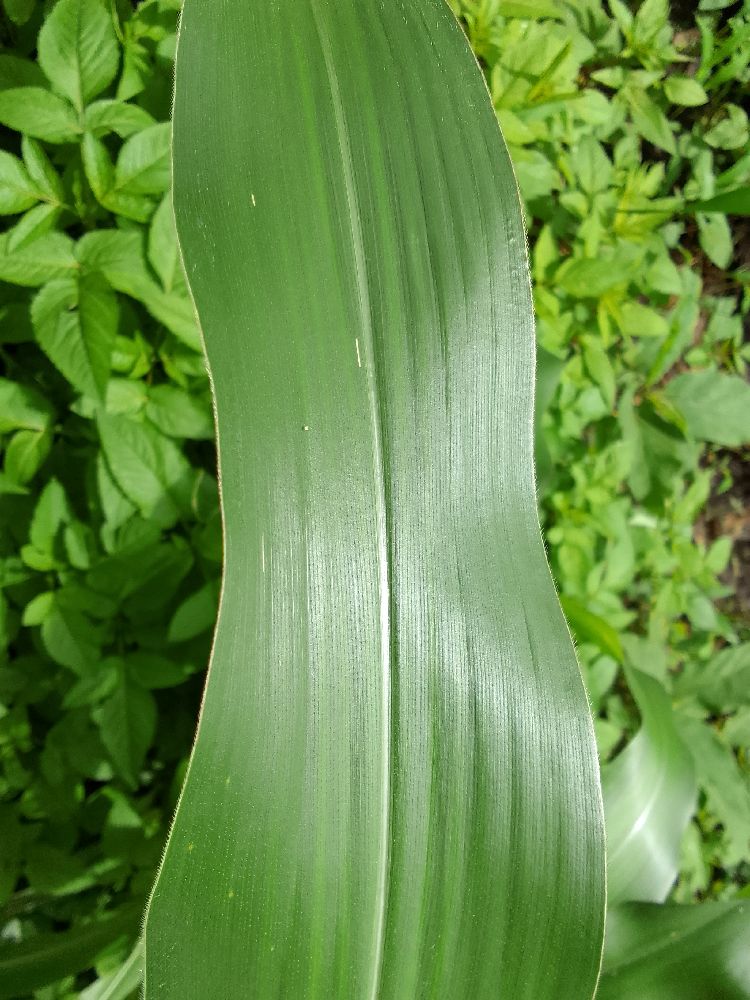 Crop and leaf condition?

maize, healthy
